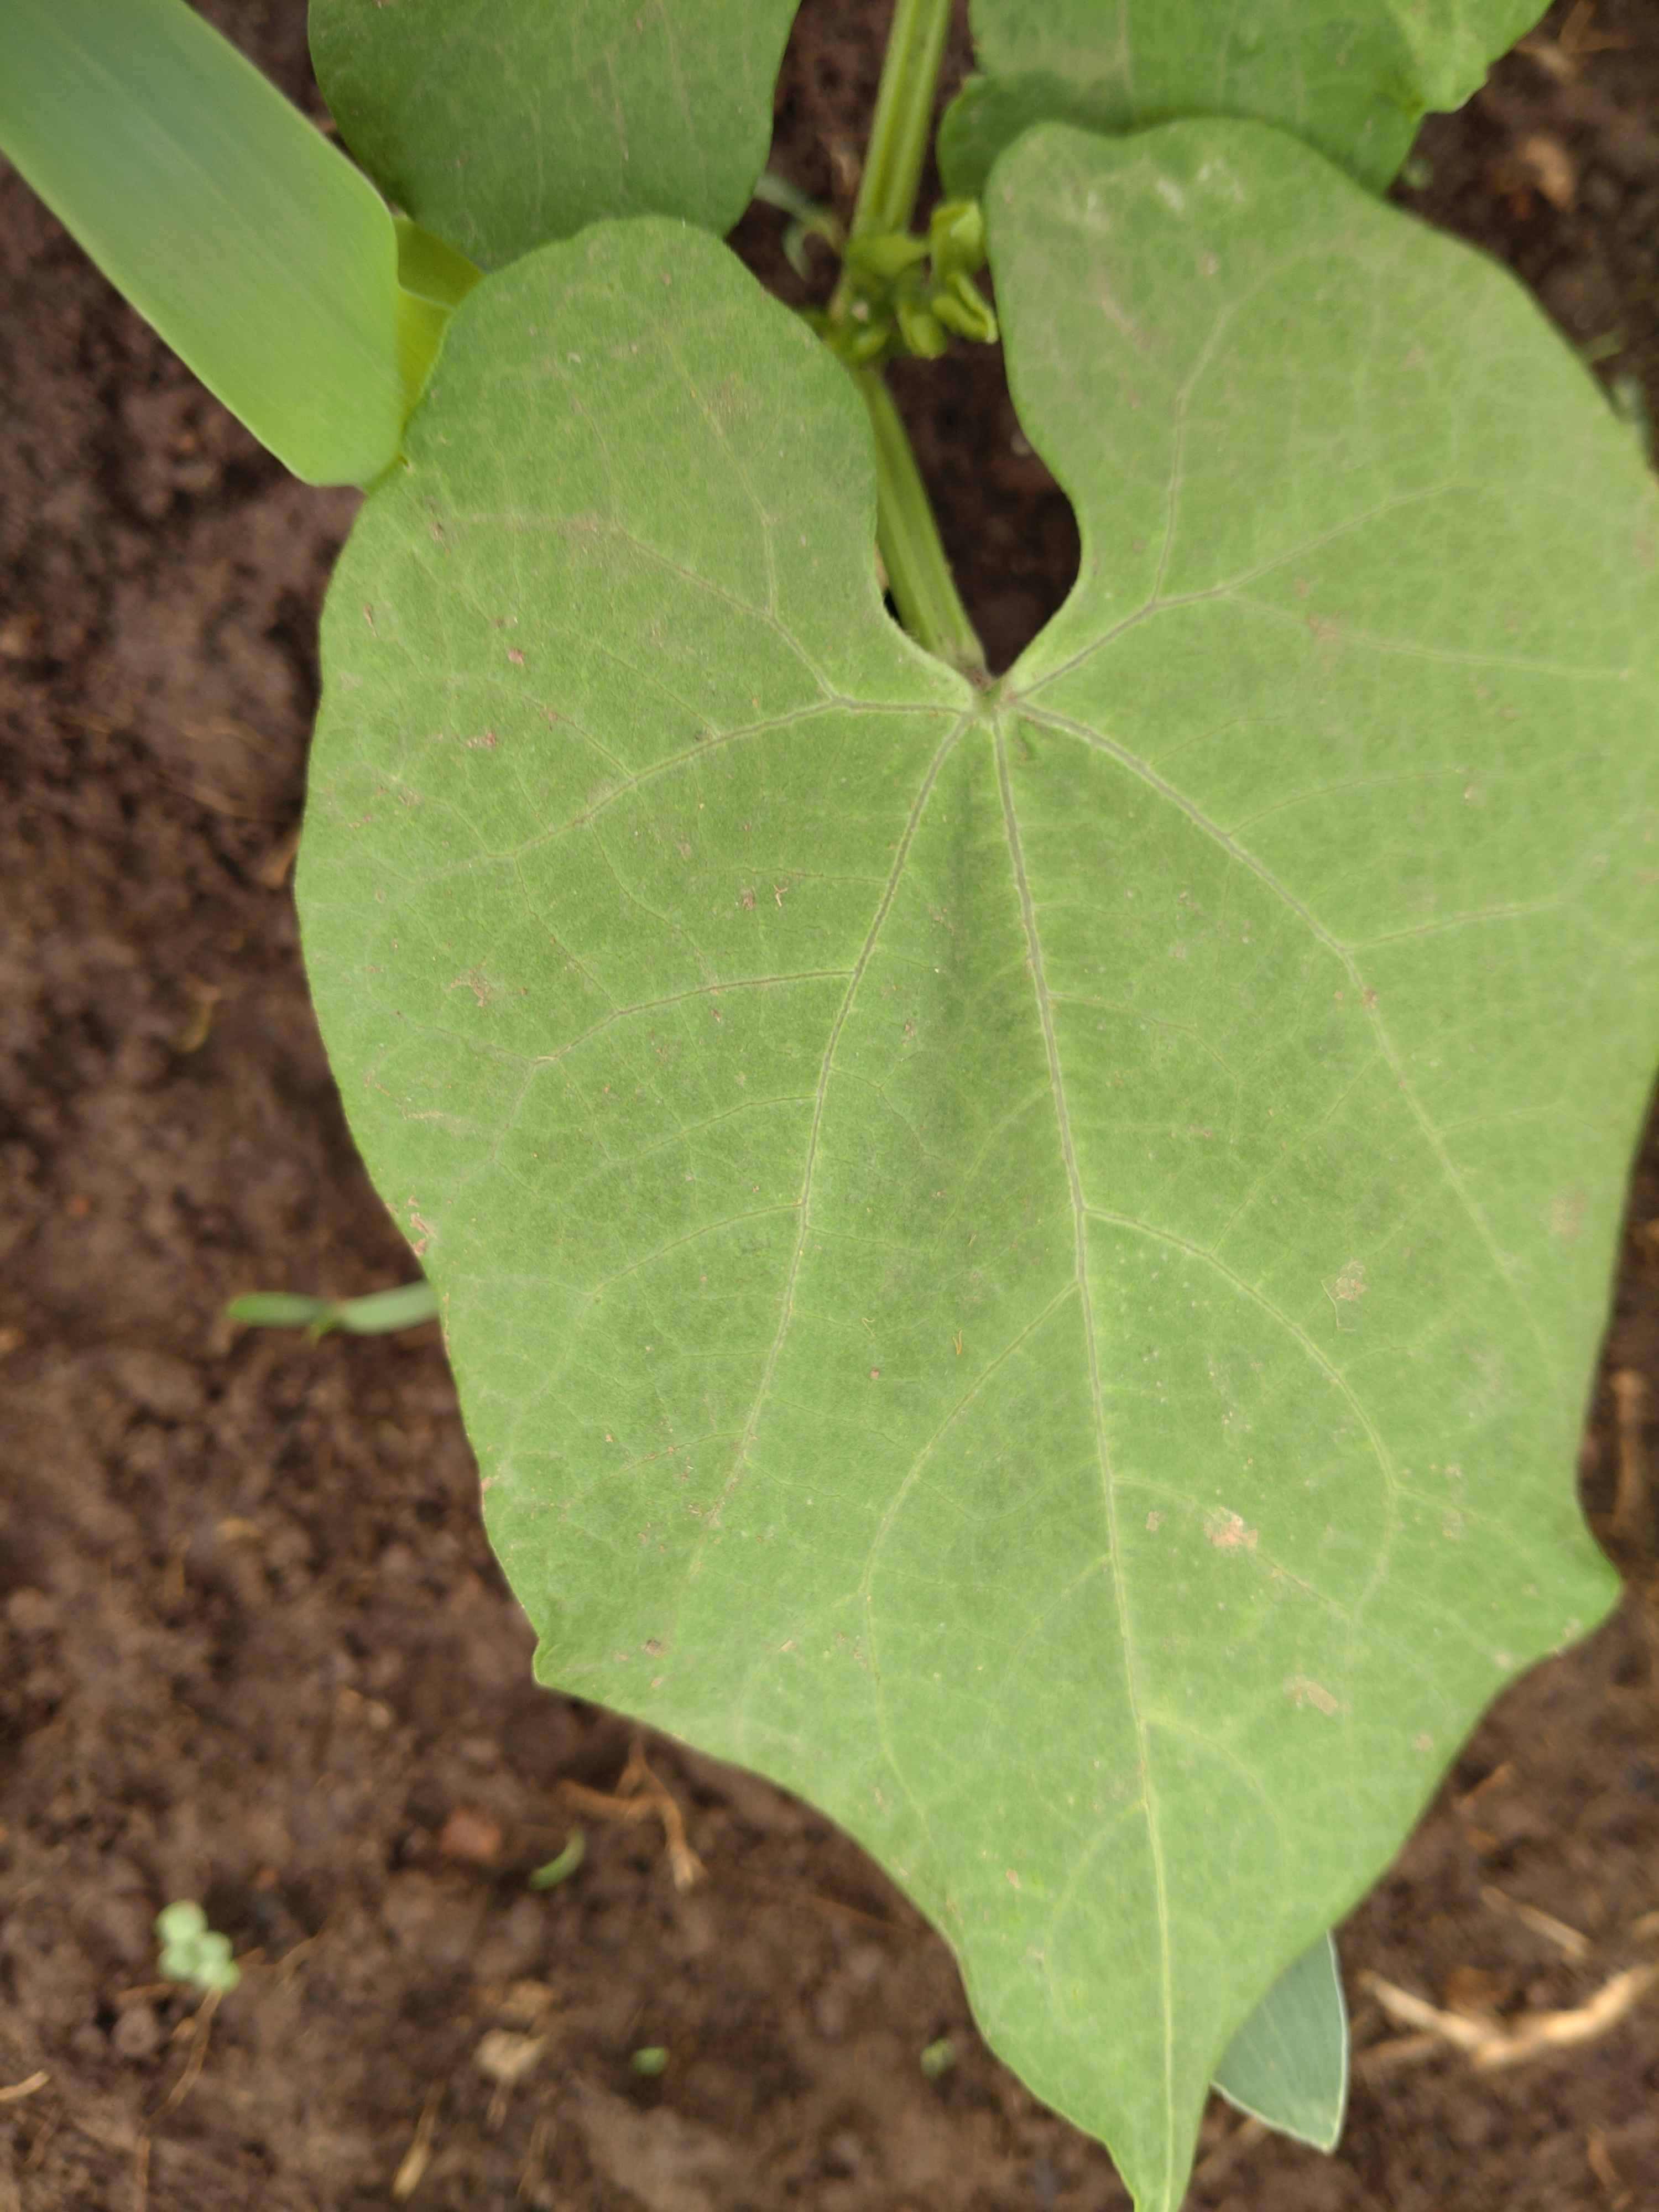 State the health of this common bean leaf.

healthy
